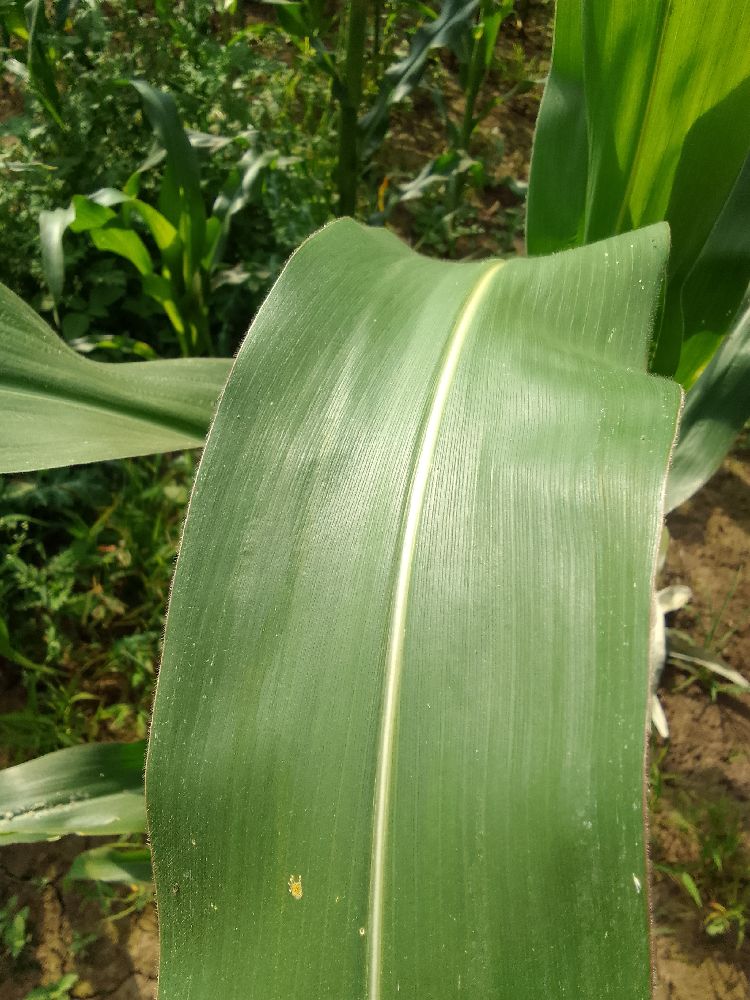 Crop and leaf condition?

maize, healthy
